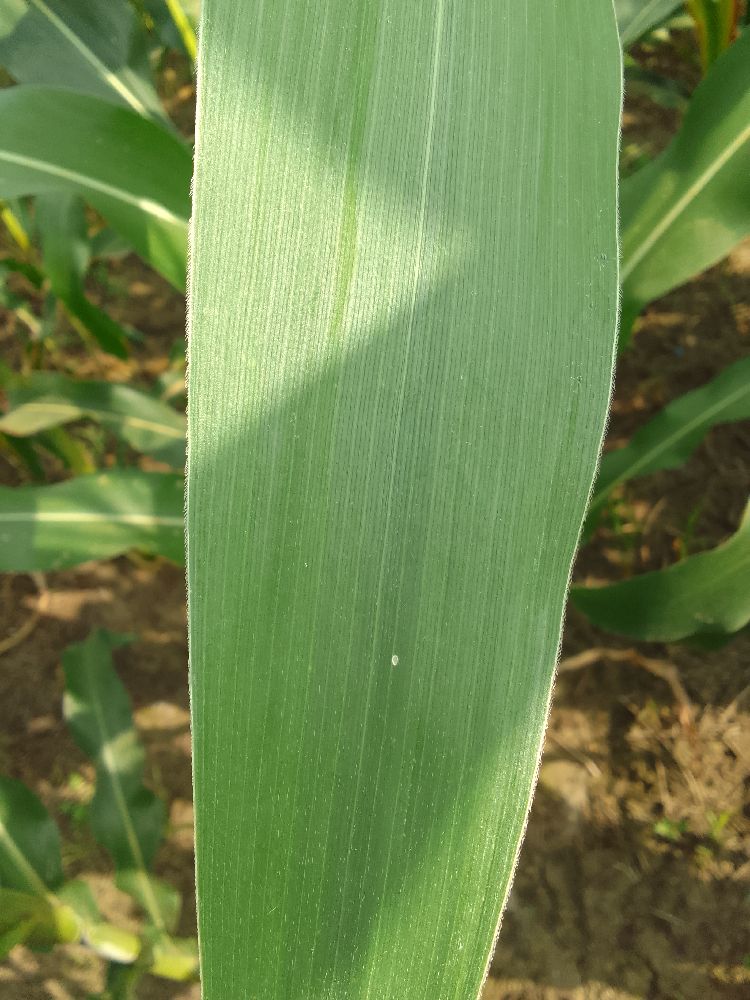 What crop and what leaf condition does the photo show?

maize, healthy
